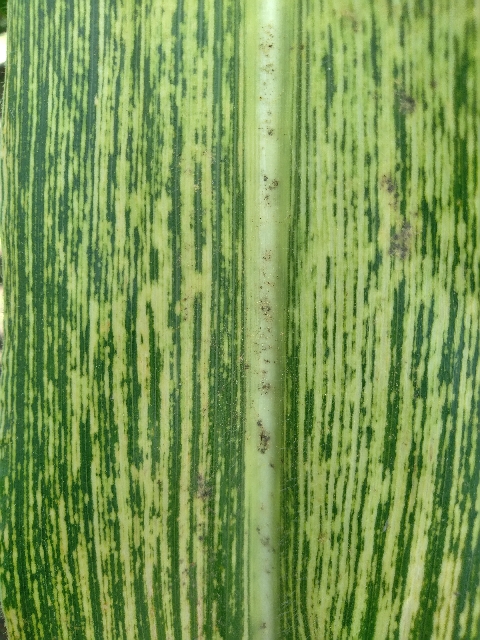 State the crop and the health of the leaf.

maize, maize streak virus
